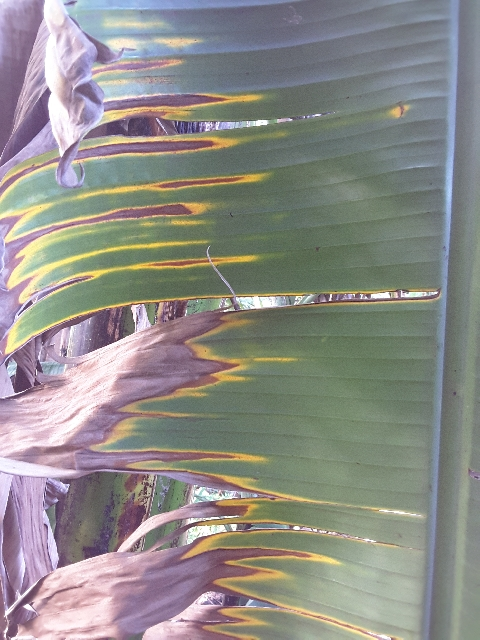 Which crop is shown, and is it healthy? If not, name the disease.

banana, fusarium wilt race 1
